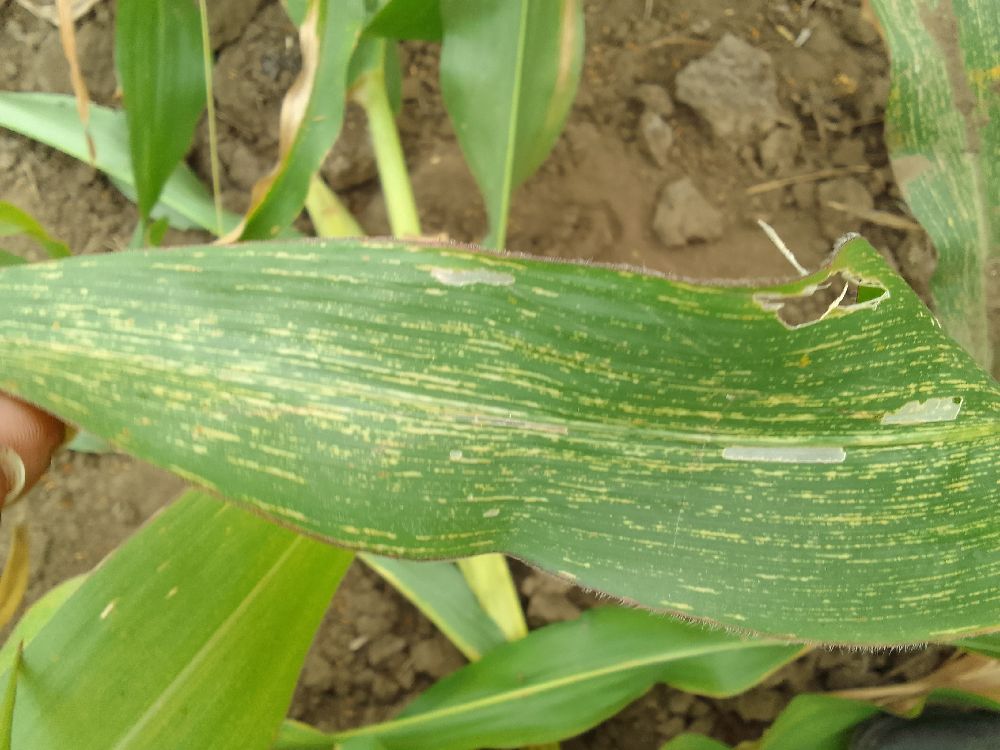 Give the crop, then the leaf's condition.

maize, maize streak virus
